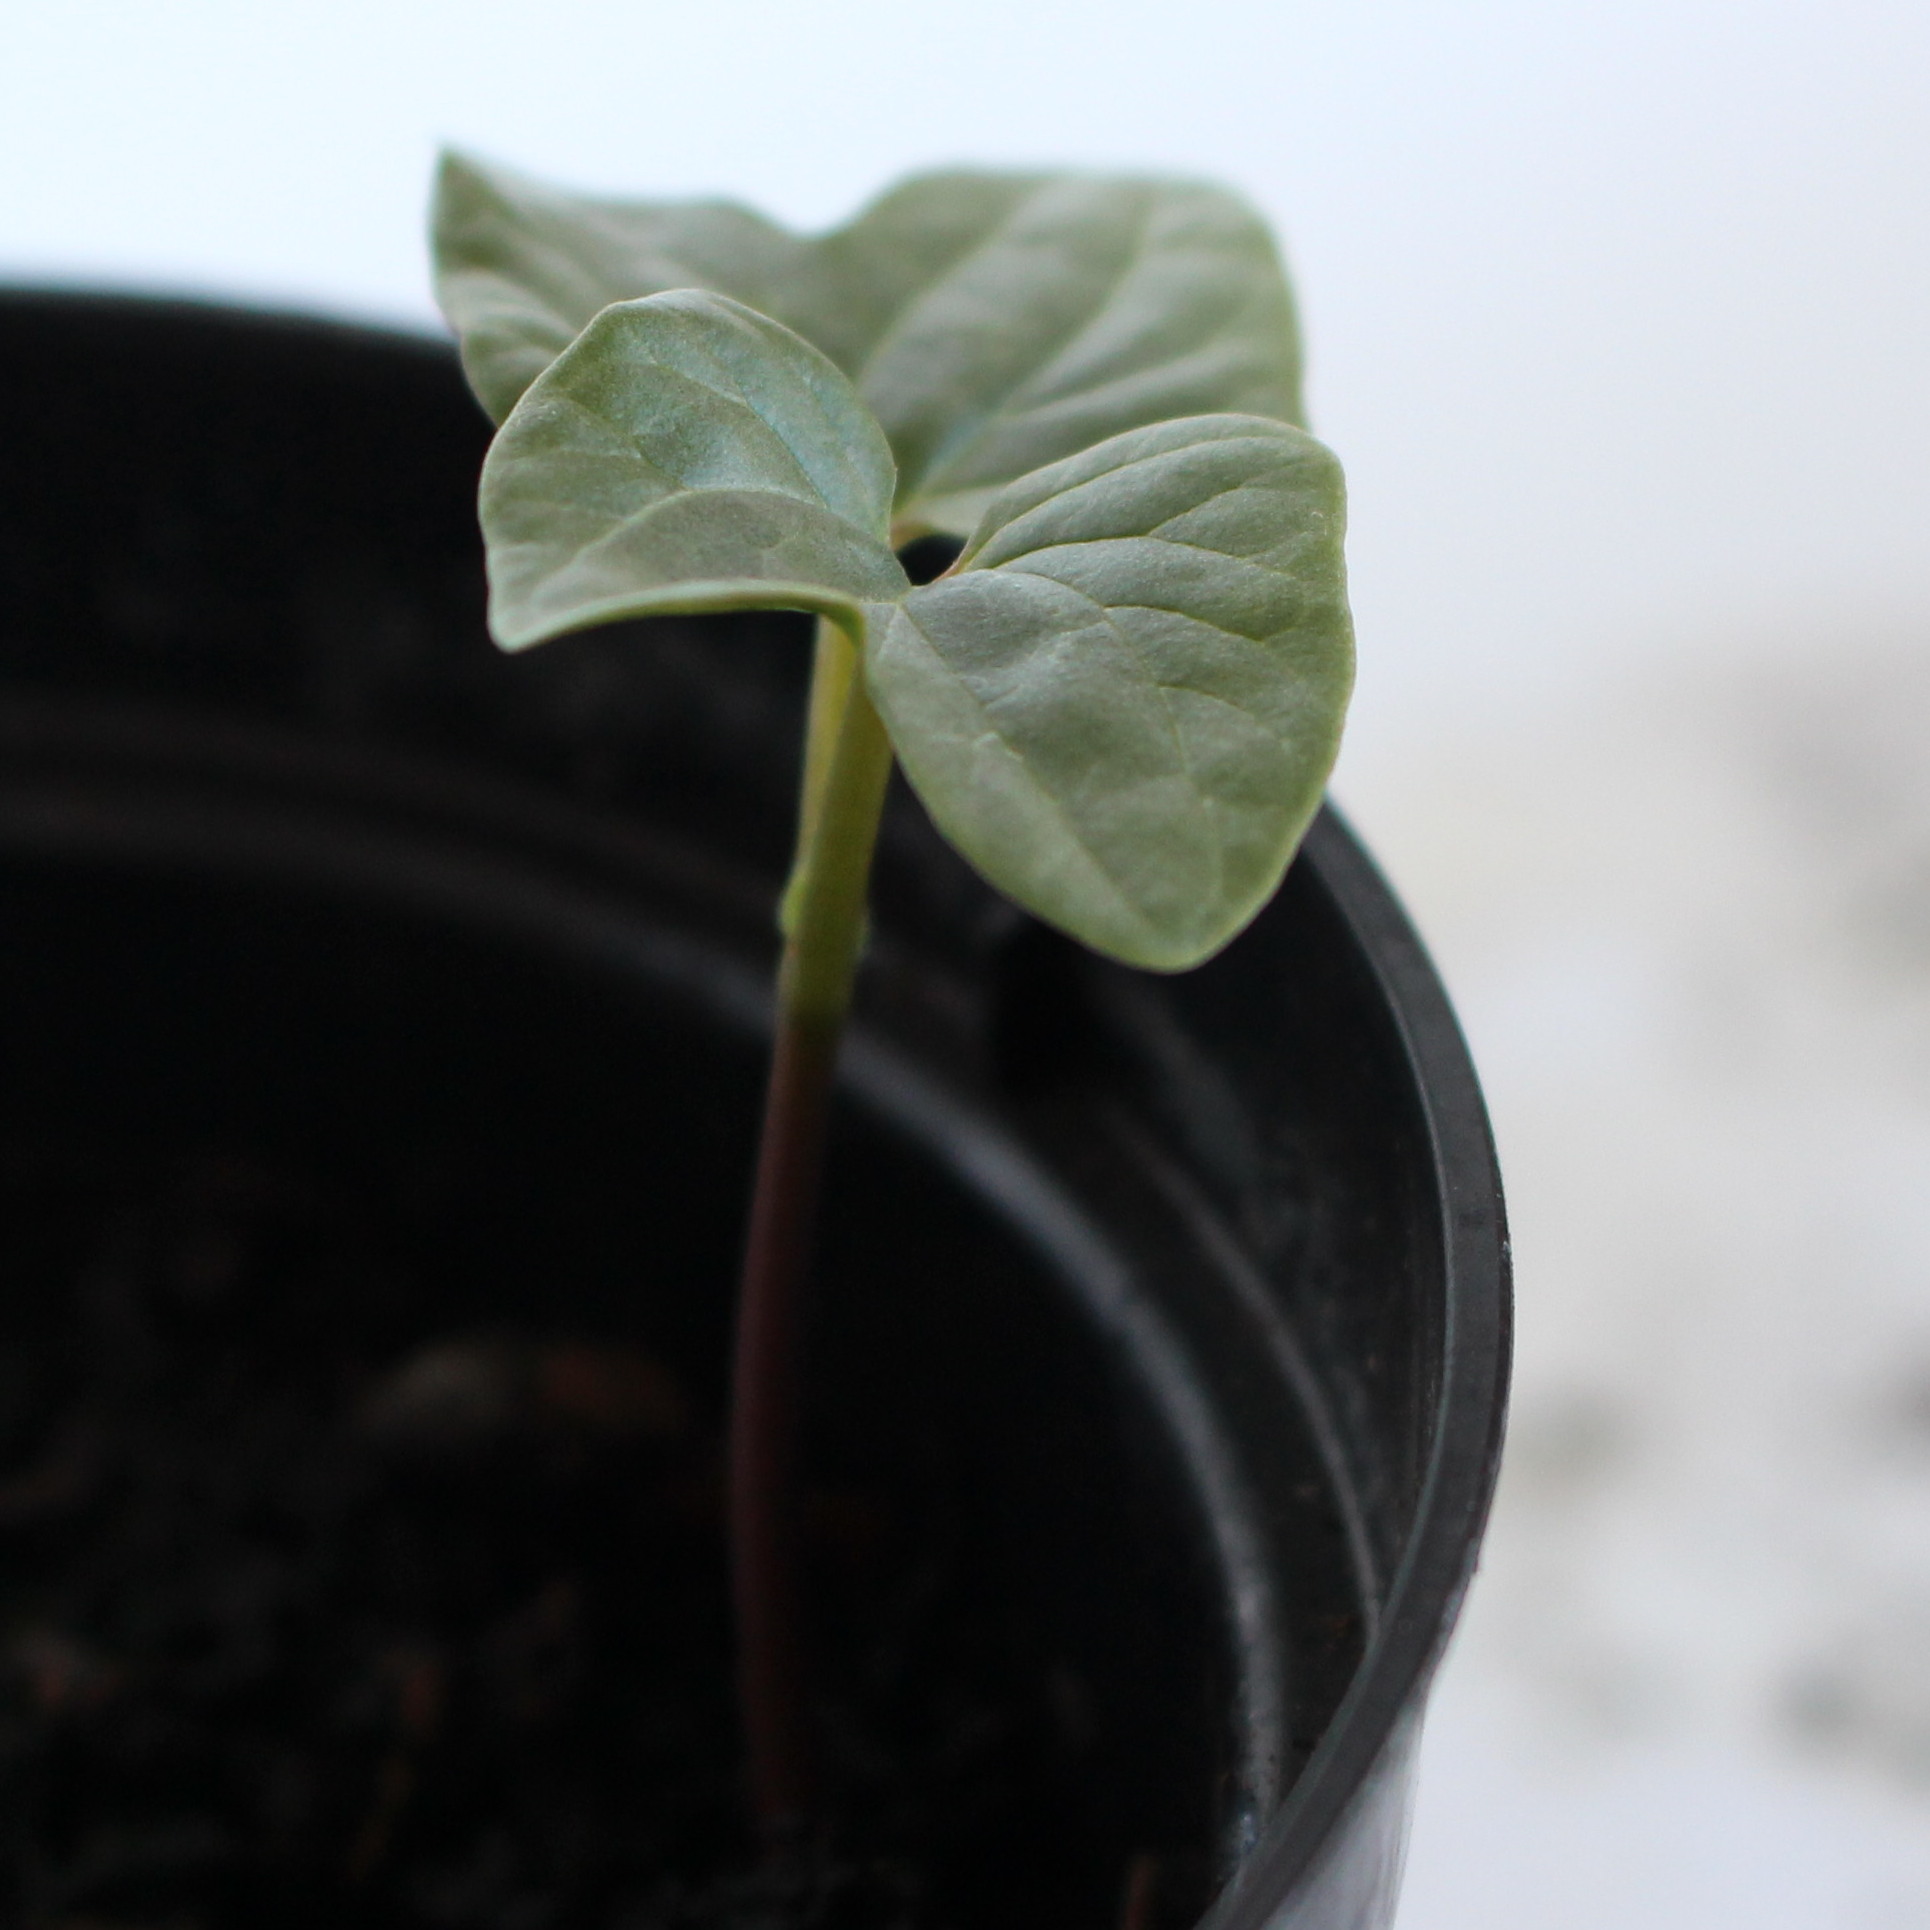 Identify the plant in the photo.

Convolvulus arvensis
